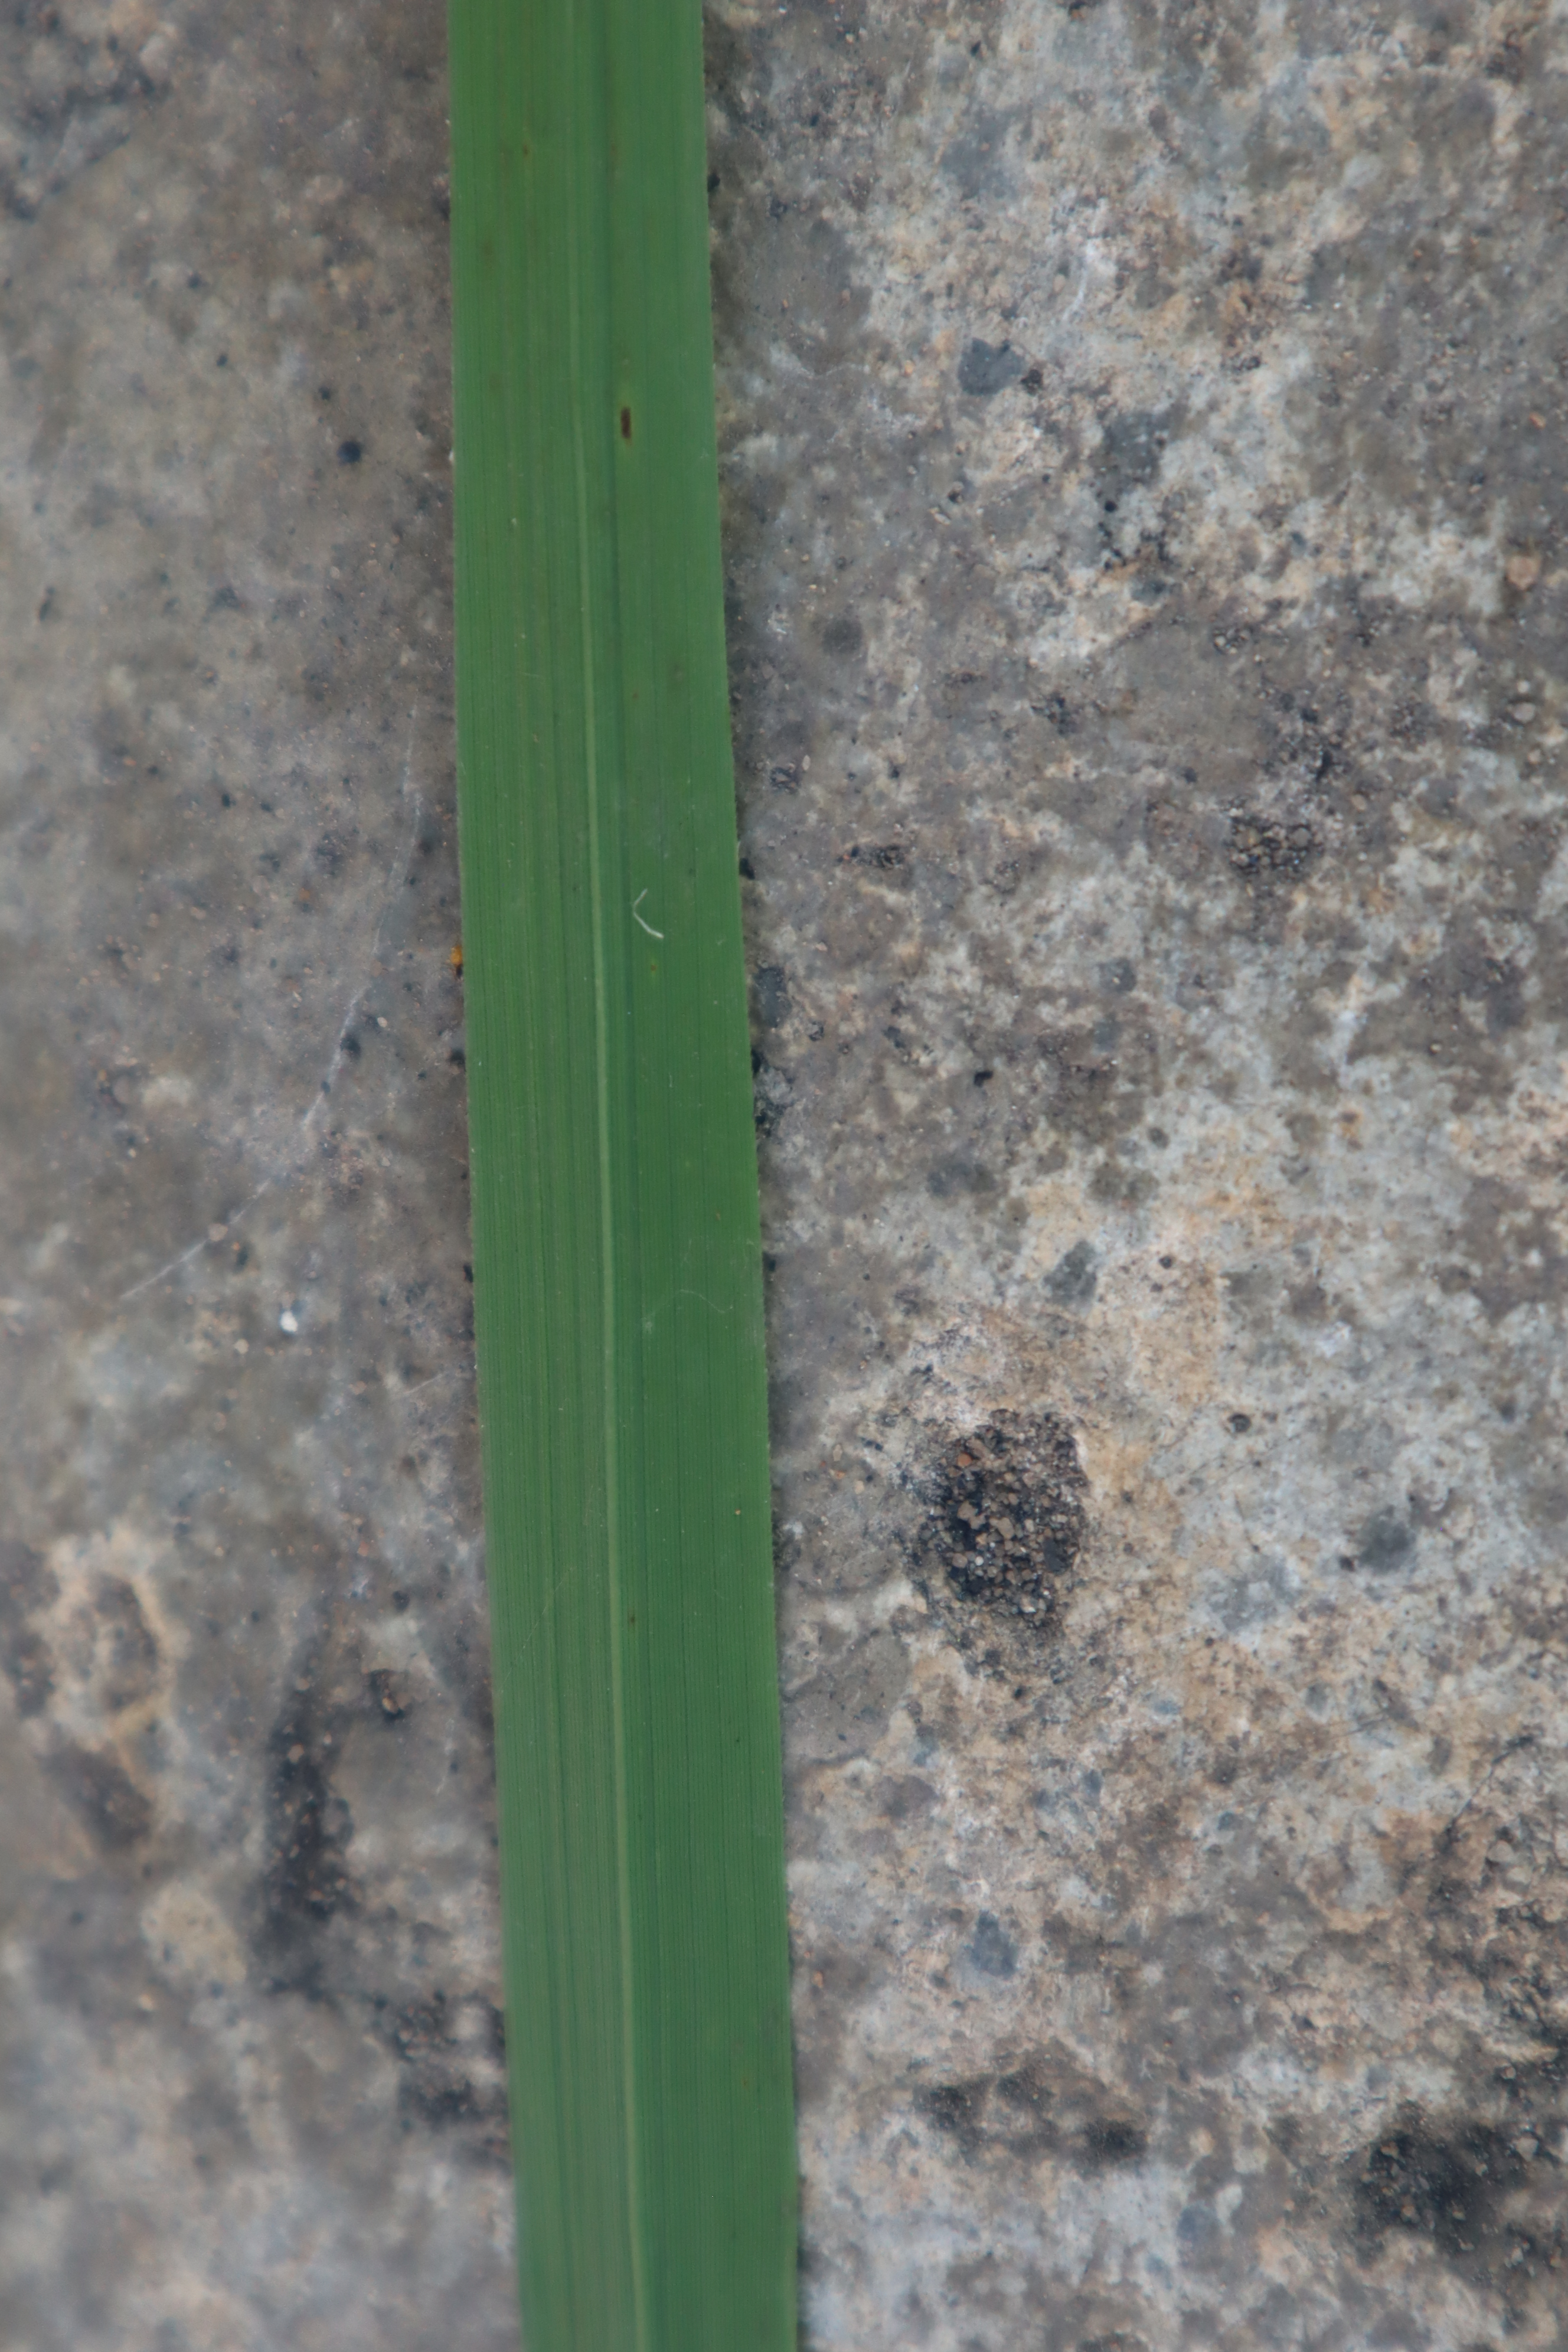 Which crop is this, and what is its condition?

rice, healthy leaves
